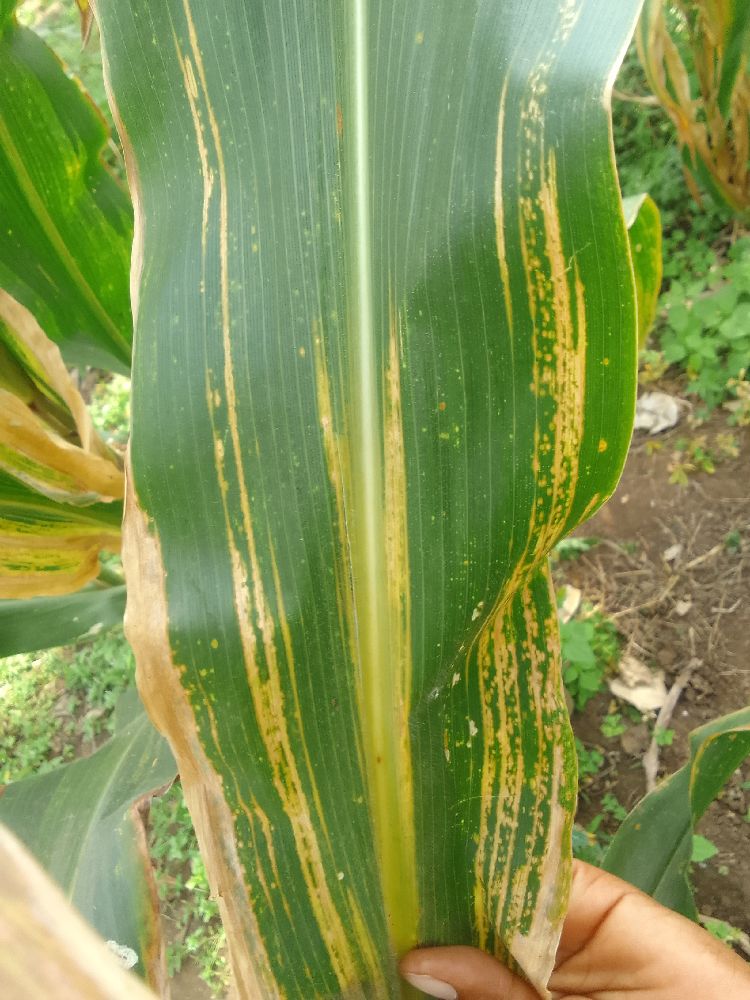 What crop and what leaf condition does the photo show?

maize, maize lethal necrosis
